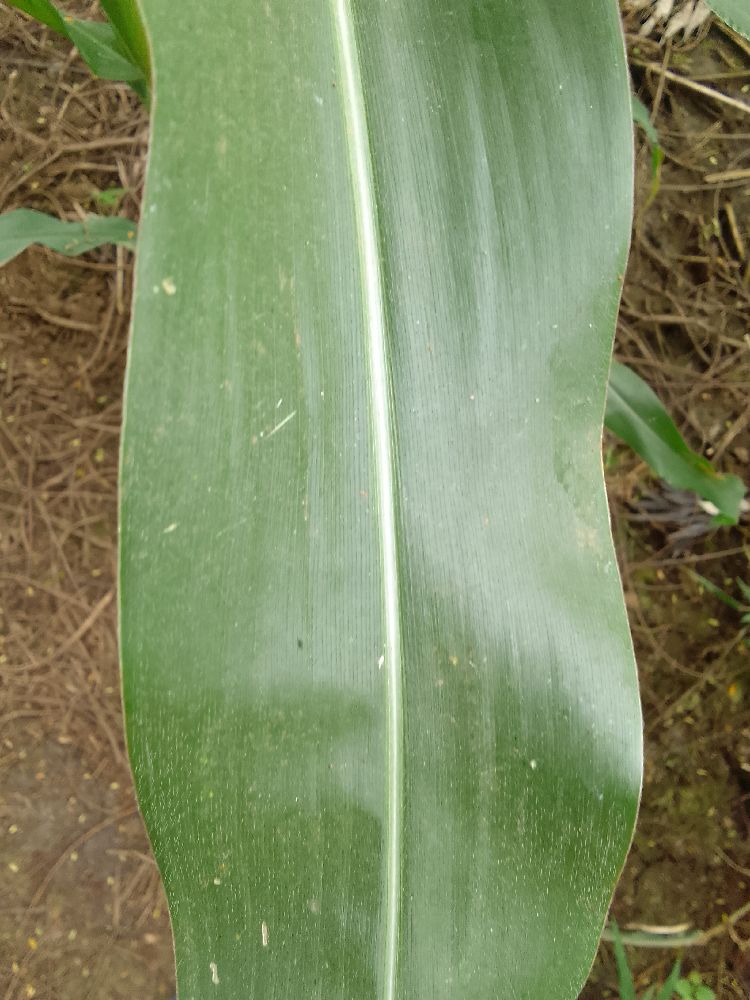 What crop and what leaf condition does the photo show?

maize, healthy
